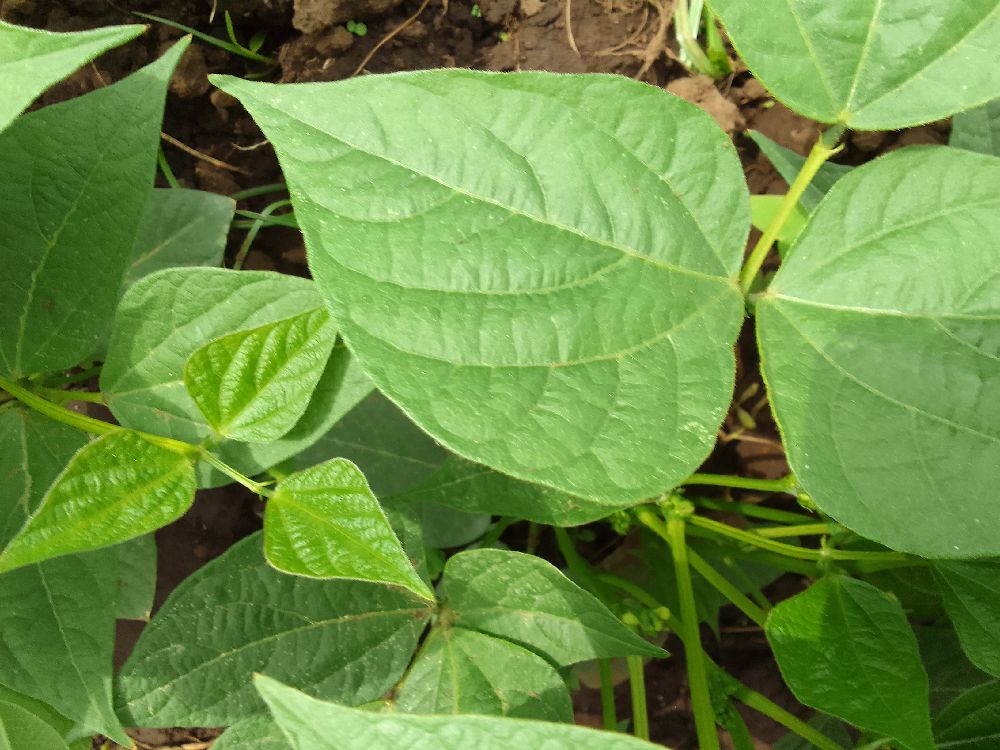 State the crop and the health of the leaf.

common bean, healthy
